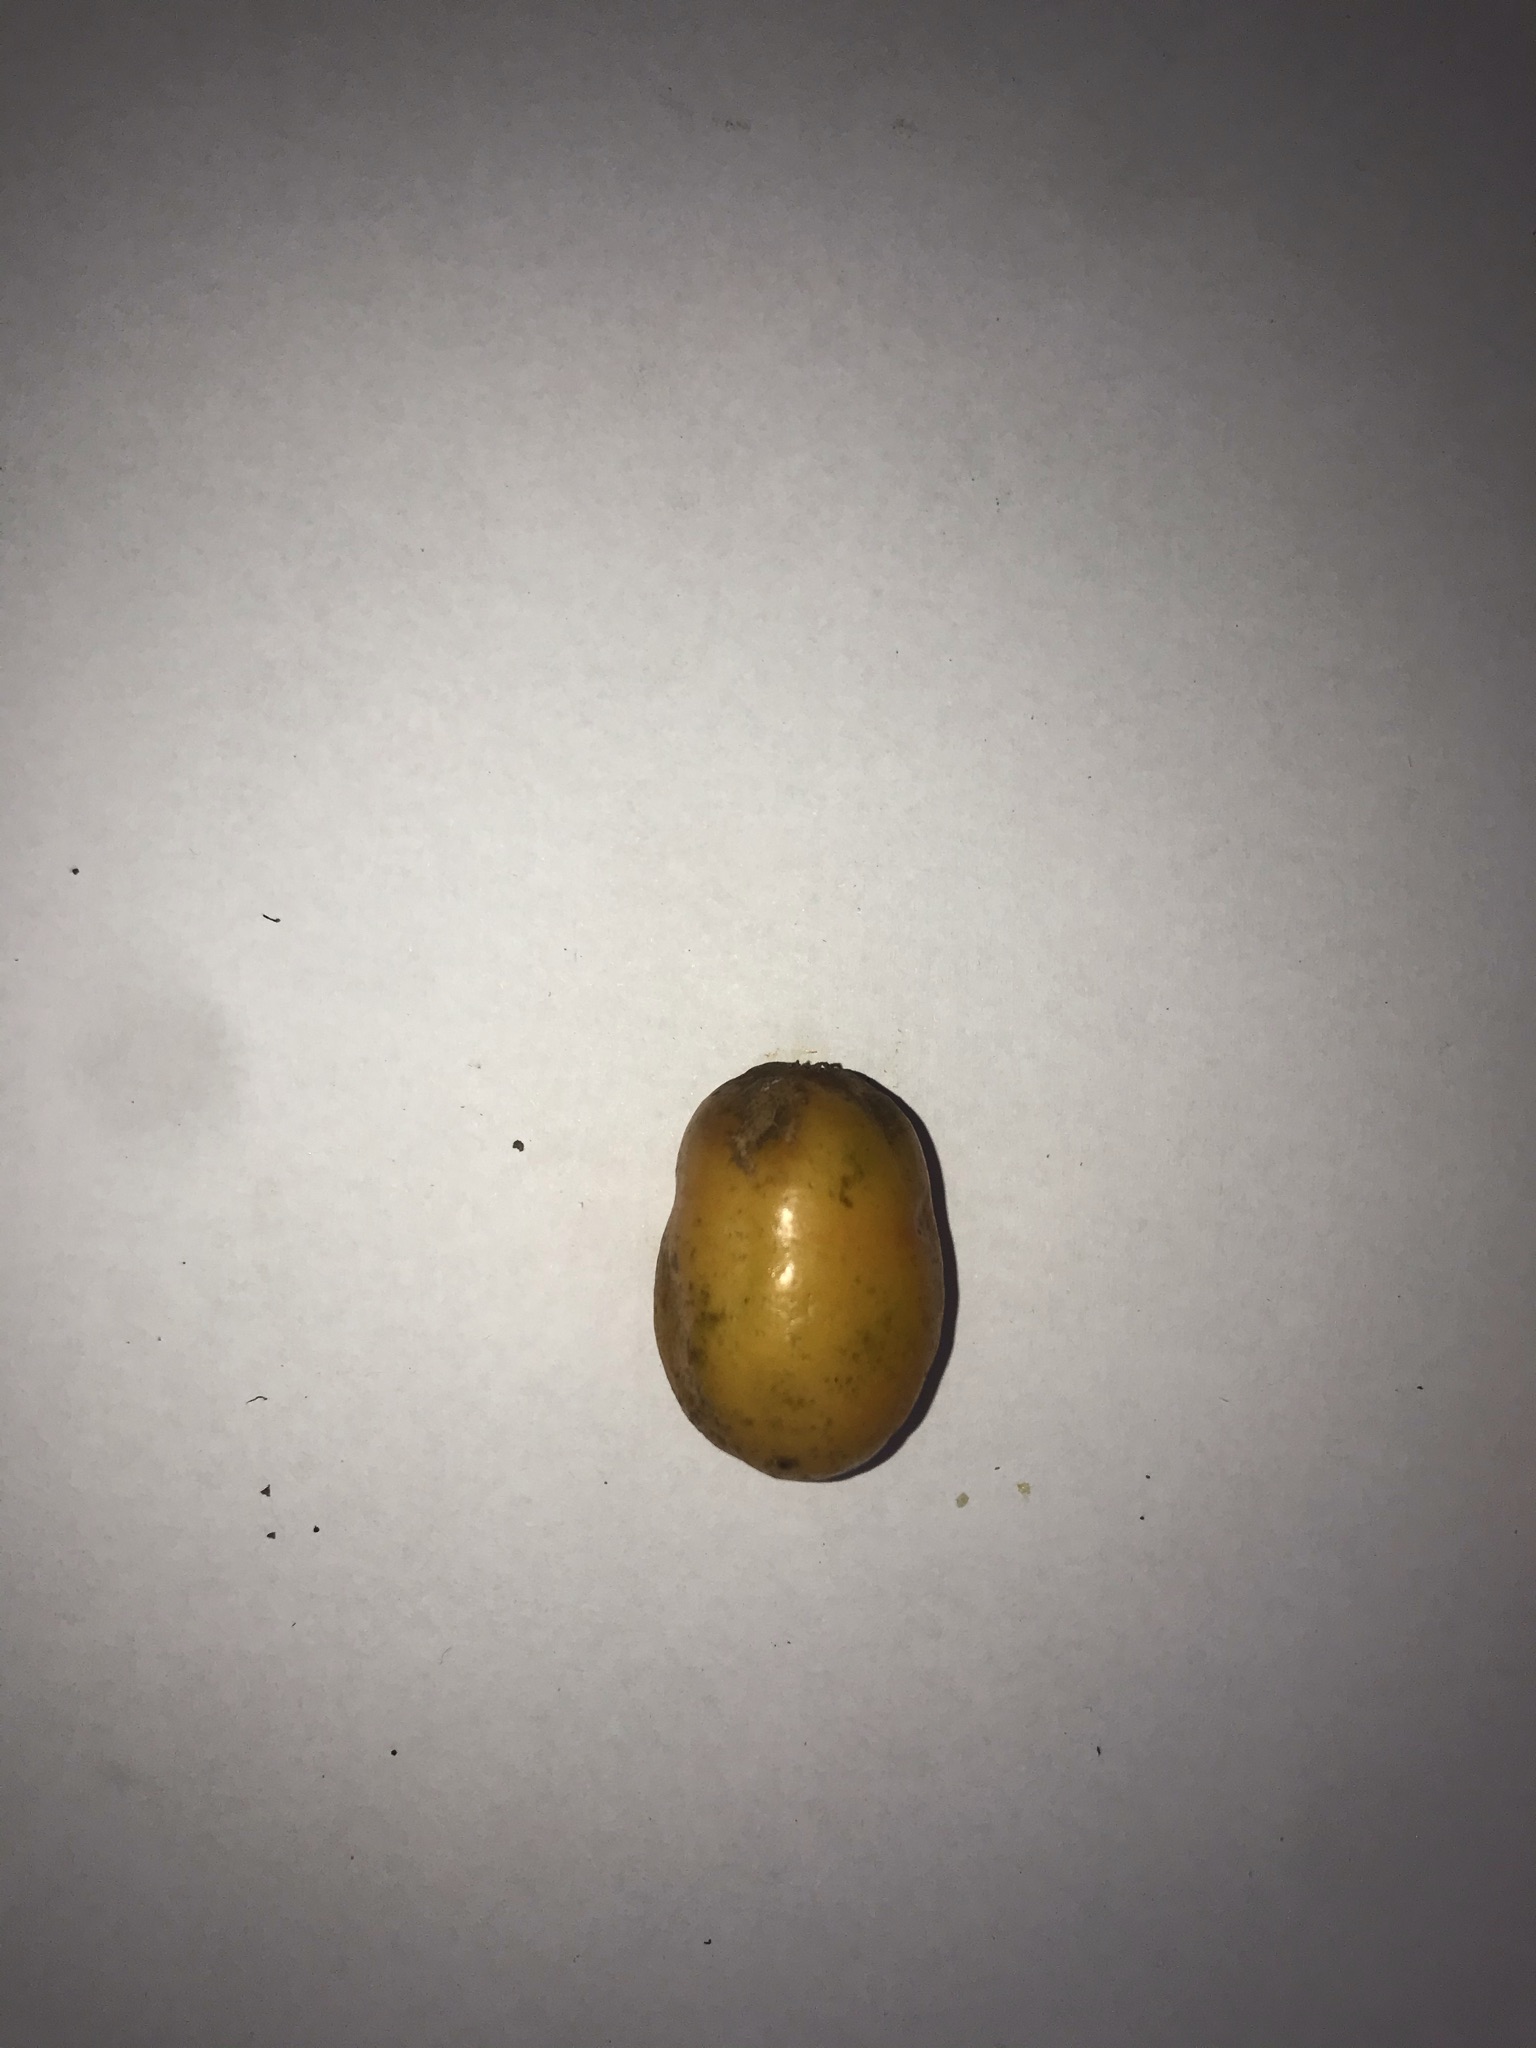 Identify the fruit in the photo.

siriguela
